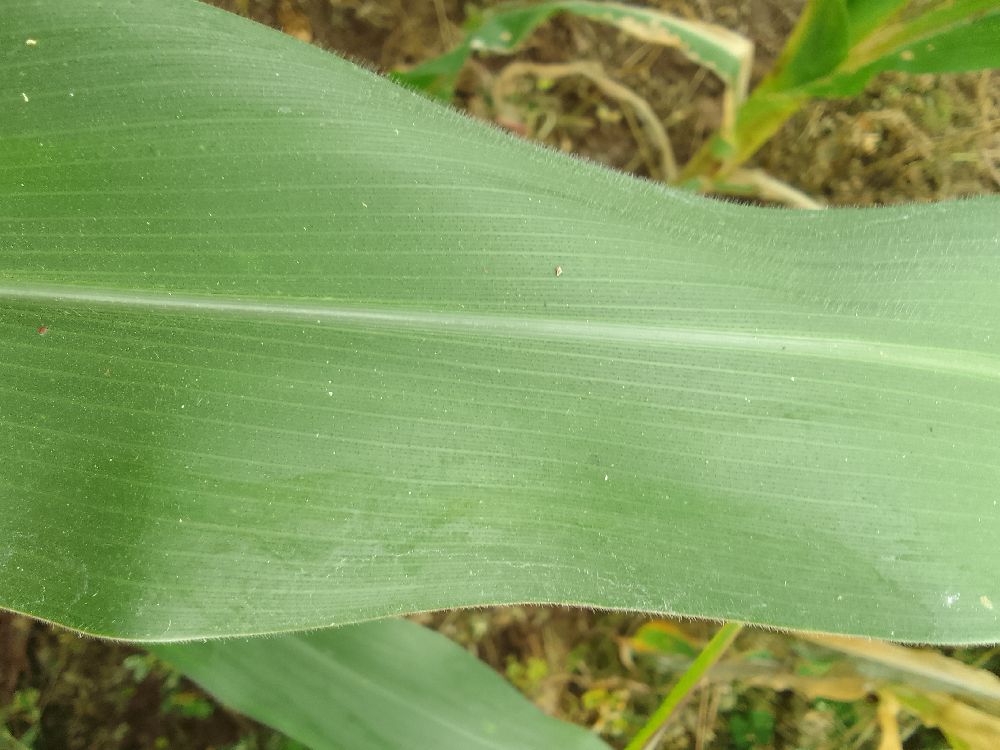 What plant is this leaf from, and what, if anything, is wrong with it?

maize, healthy
